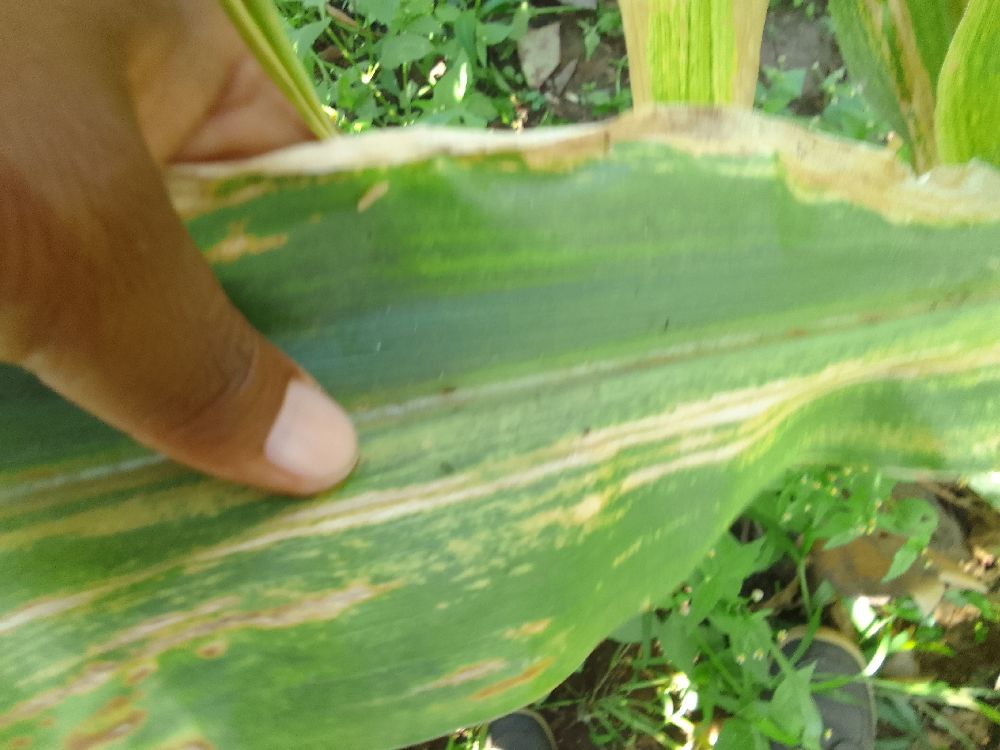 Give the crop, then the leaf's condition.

maize, maize lethal necrosis
